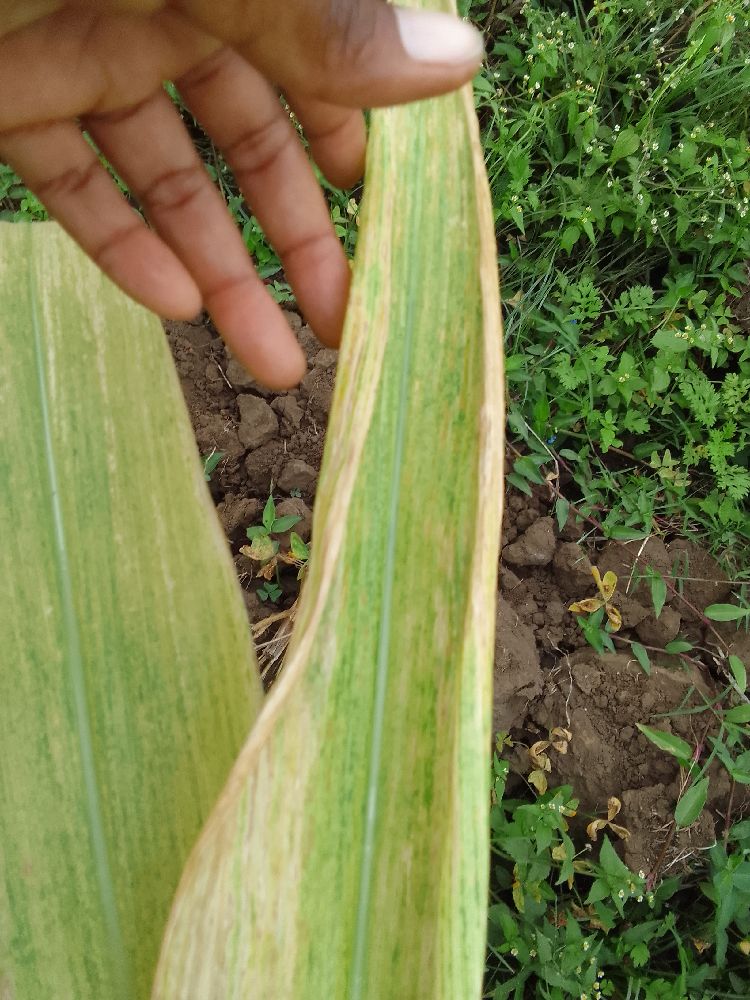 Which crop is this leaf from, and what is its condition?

maize, maize lethal necrosis
